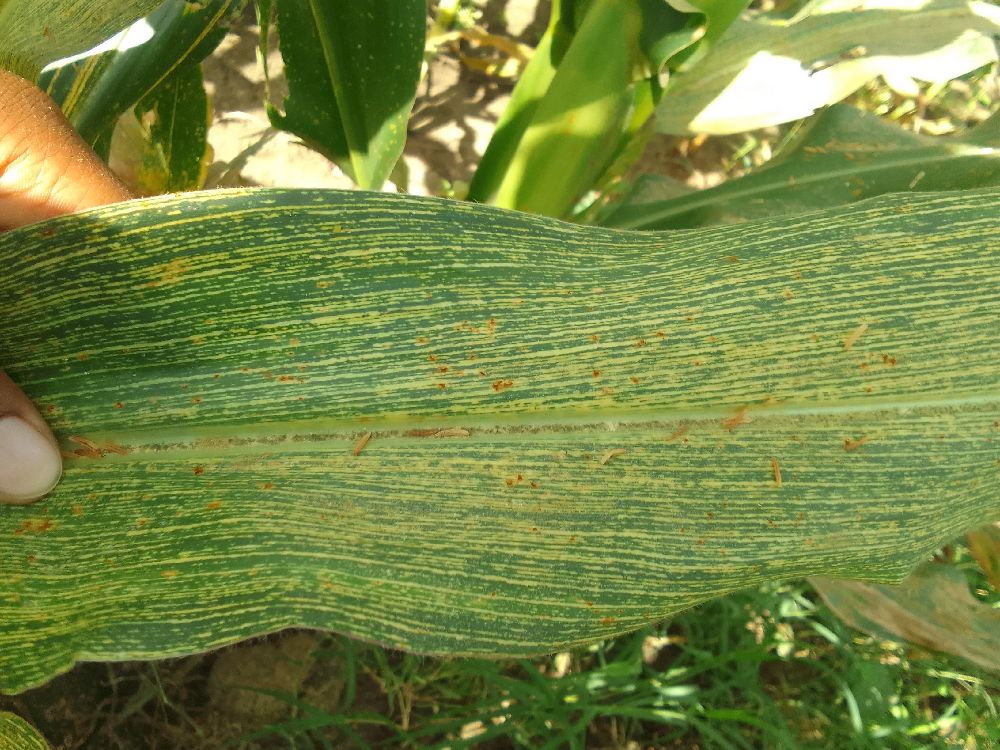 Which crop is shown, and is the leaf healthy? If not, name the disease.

maize, maize streak virus
